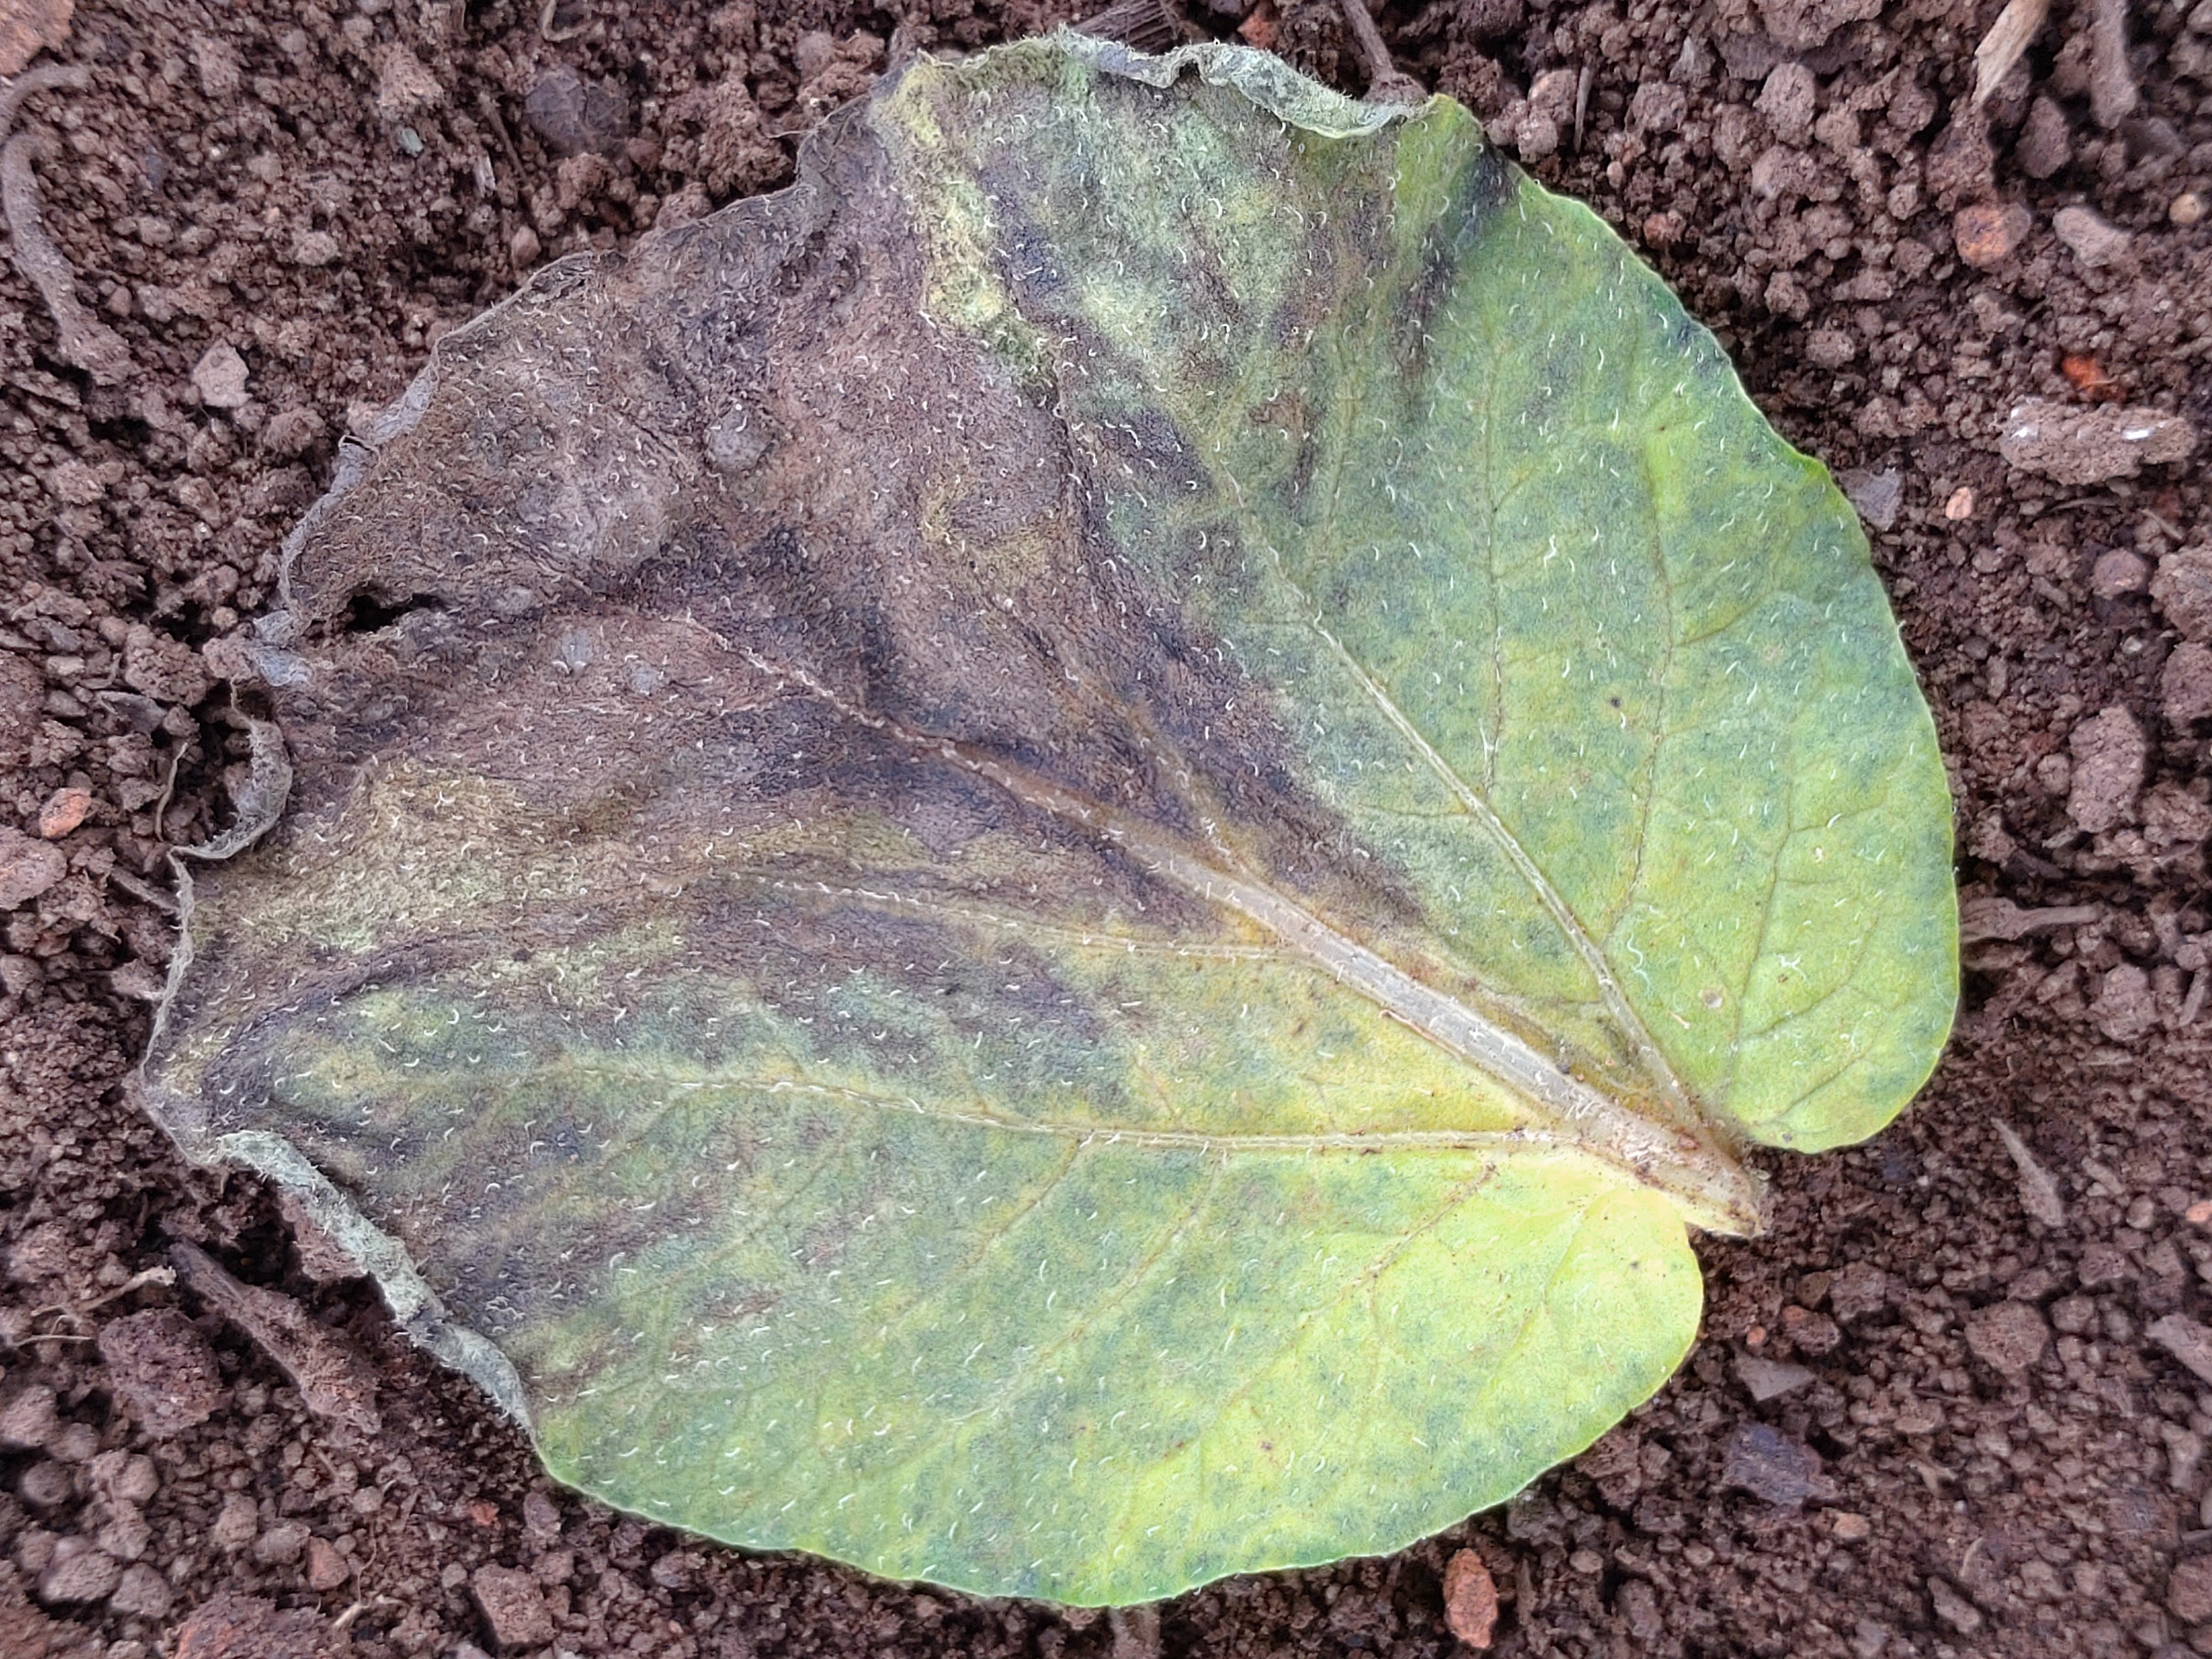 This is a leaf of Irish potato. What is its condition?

late blight
